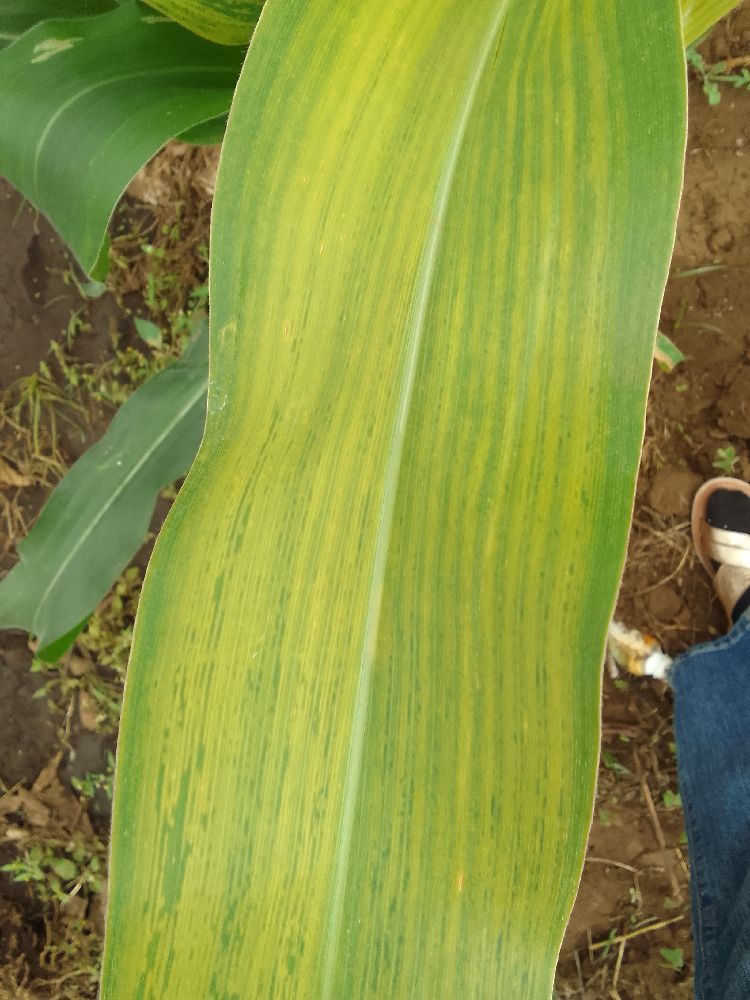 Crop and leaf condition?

maize, maize lethal necrosis
